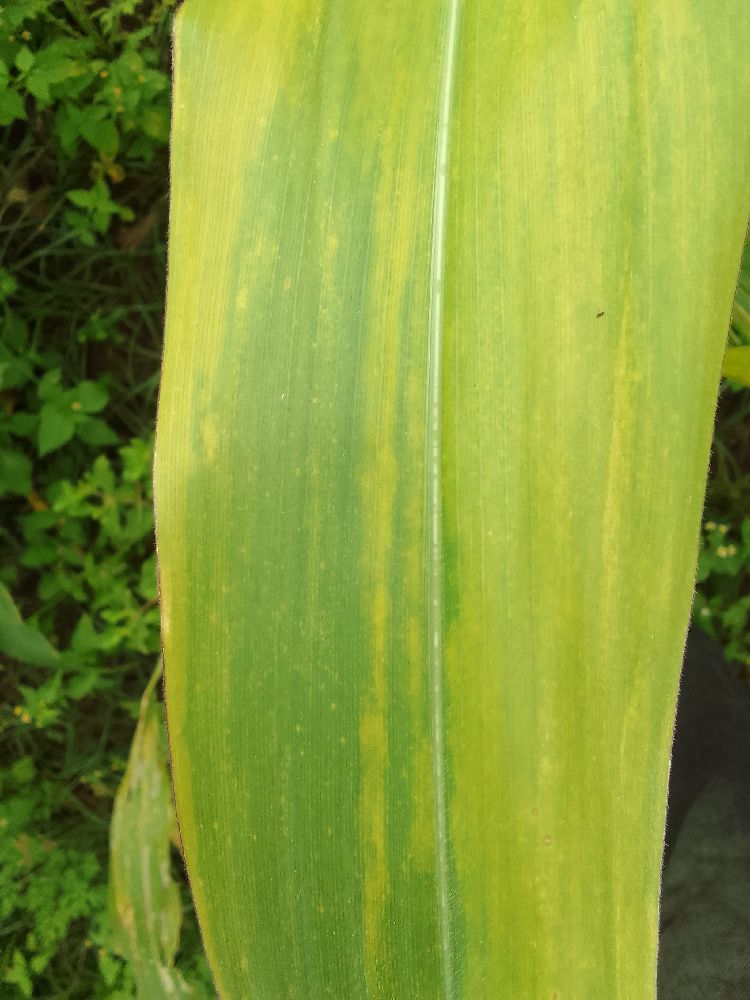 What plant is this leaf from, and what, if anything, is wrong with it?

maize, maize lethal necrosis
